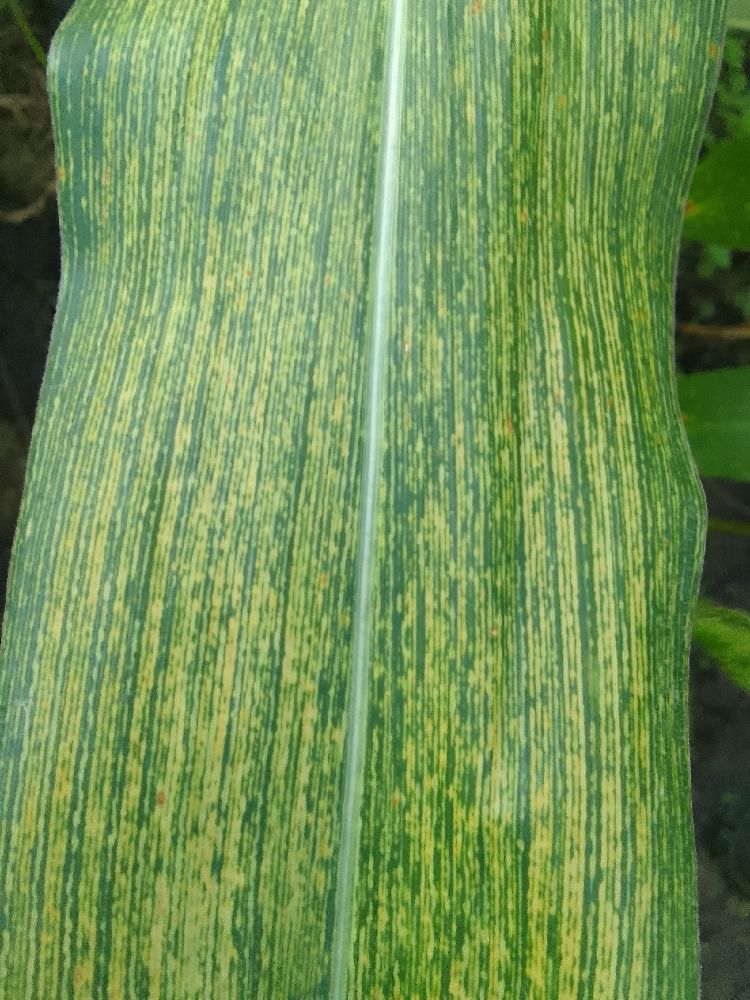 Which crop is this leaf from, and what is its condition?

maize, maize streak virus
